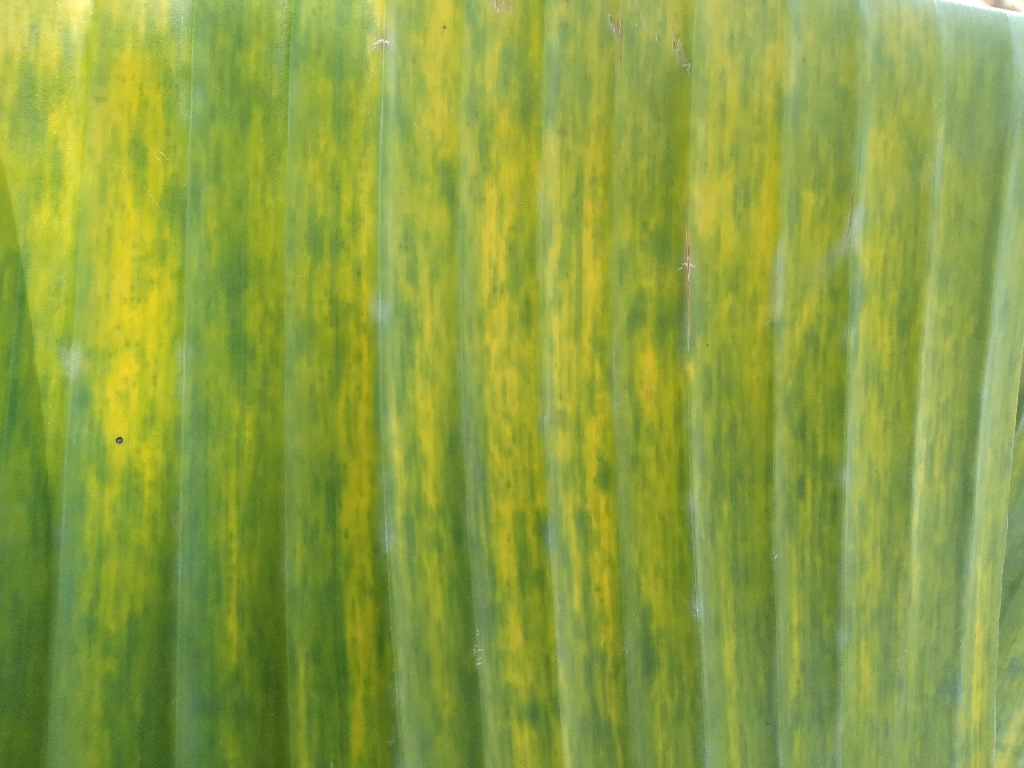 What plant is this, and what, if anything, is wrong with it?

banana, fusarium wilt race 1
